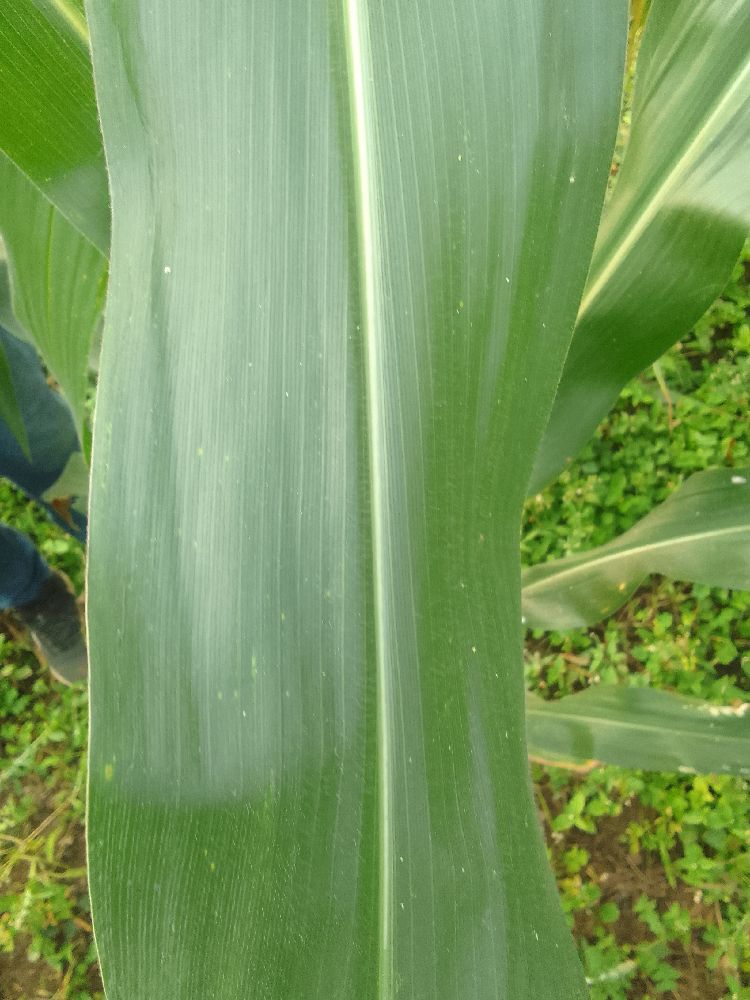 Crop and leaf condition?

maize, healthy
